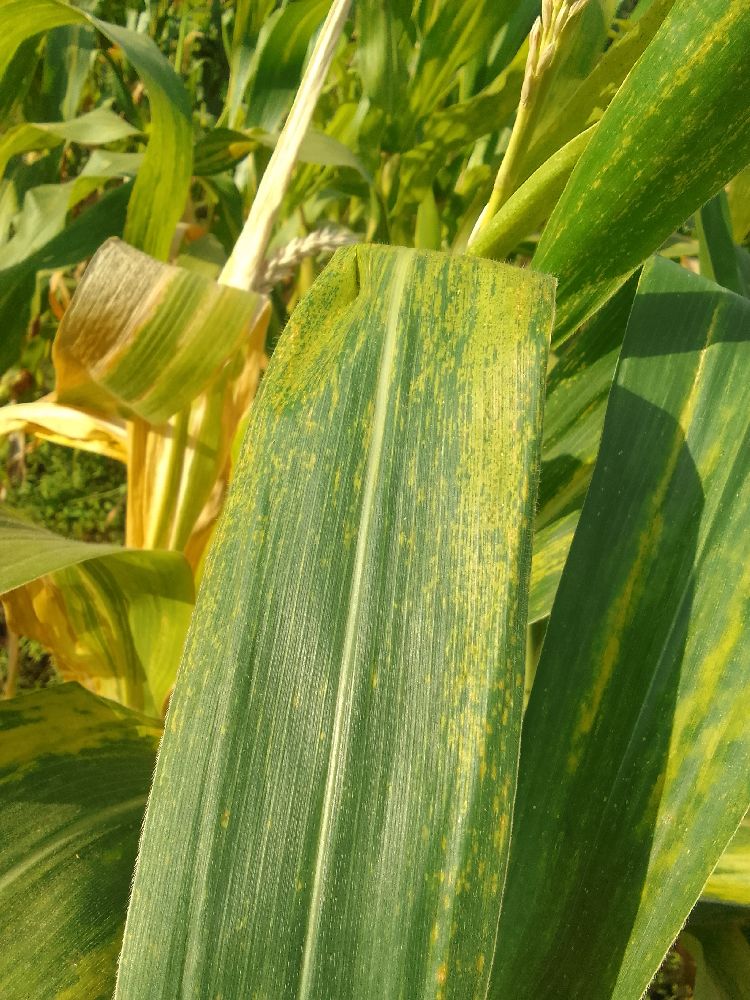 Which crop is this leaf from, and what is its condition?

maize, maize lethal necrosis
